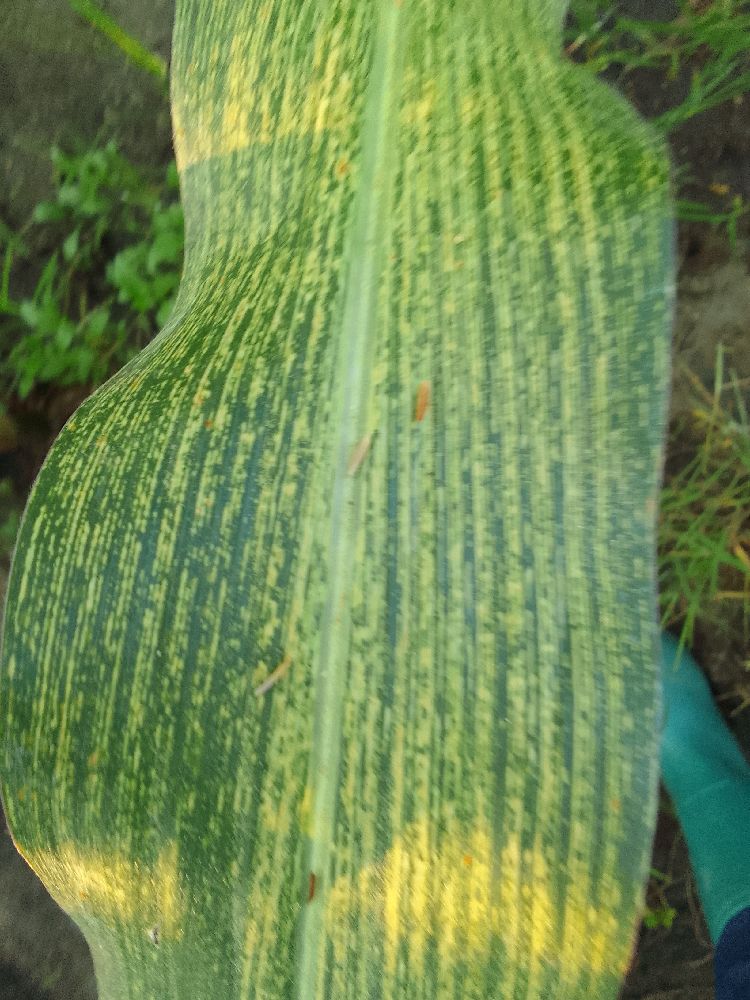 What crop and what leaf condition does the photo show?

maize, maize streak virus
